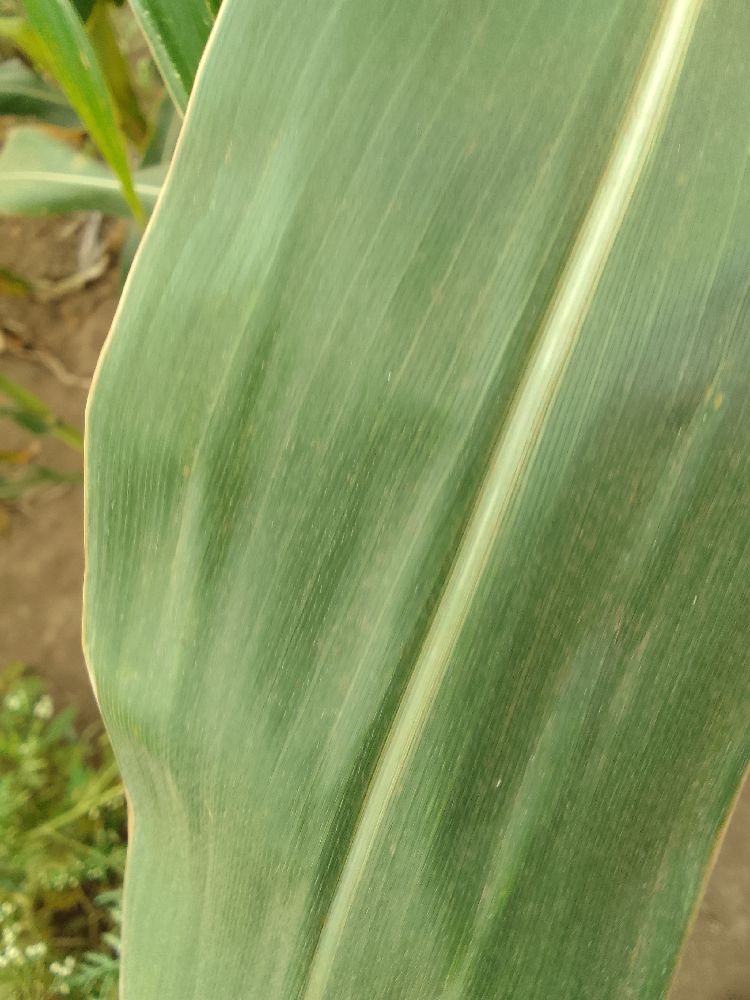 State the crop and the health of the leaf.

maize, healthy
